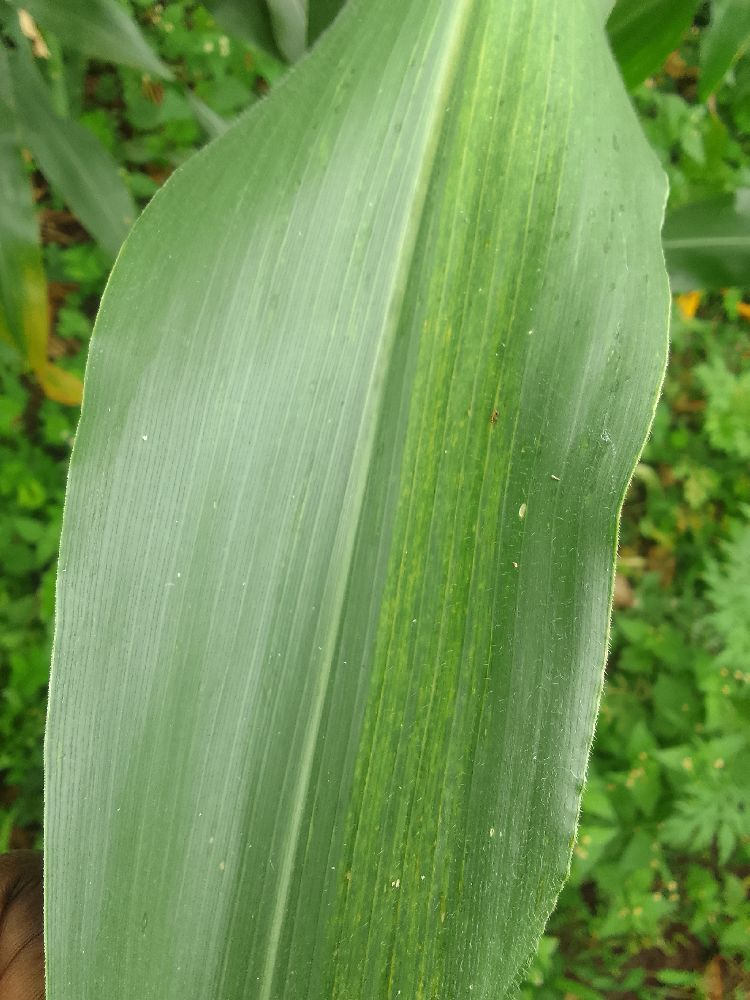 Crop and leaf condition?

maize, maize lethal necrosis
